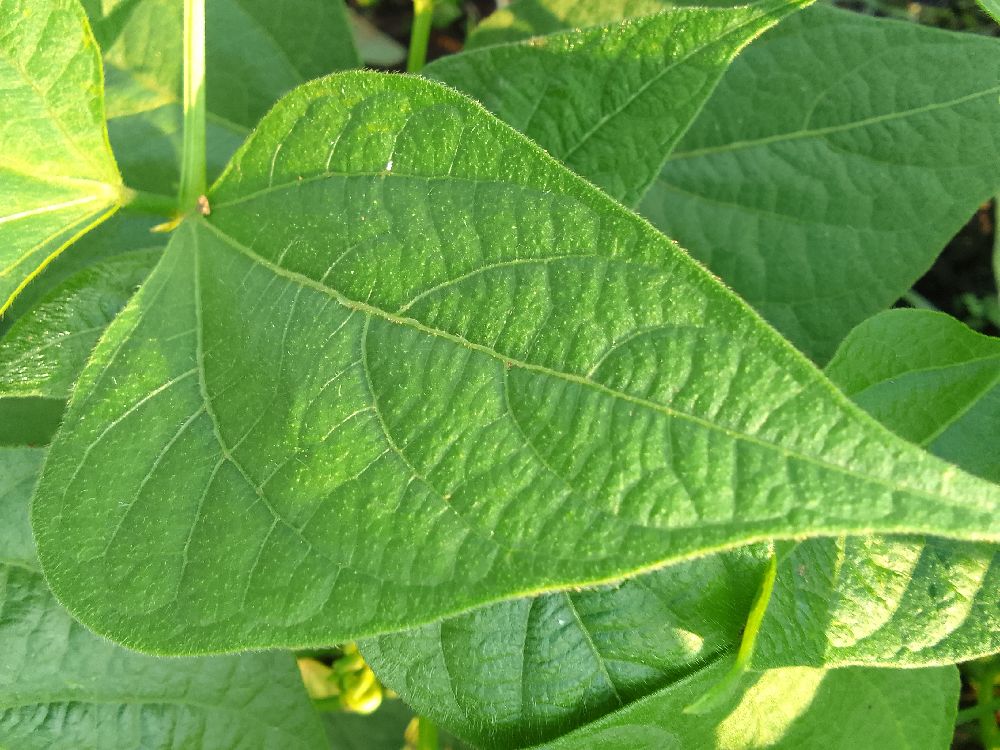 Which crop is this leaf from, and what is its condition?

common bean, healthy
